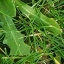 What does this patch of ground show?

structured weed
